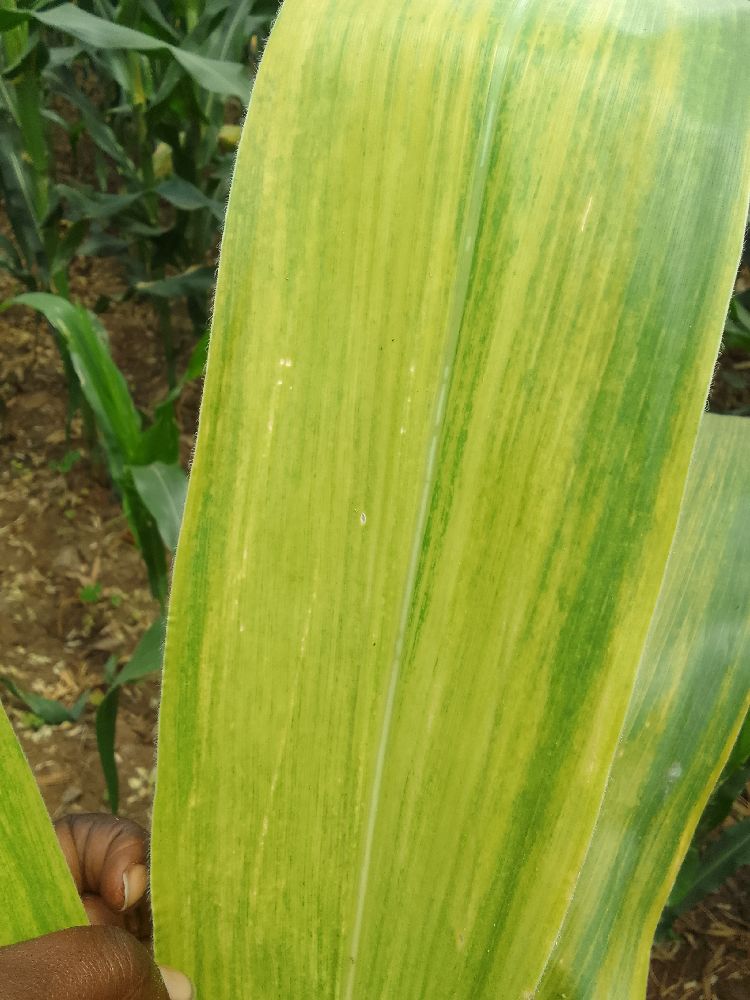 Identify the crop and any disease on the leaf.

maize, maize lethal necrosis
